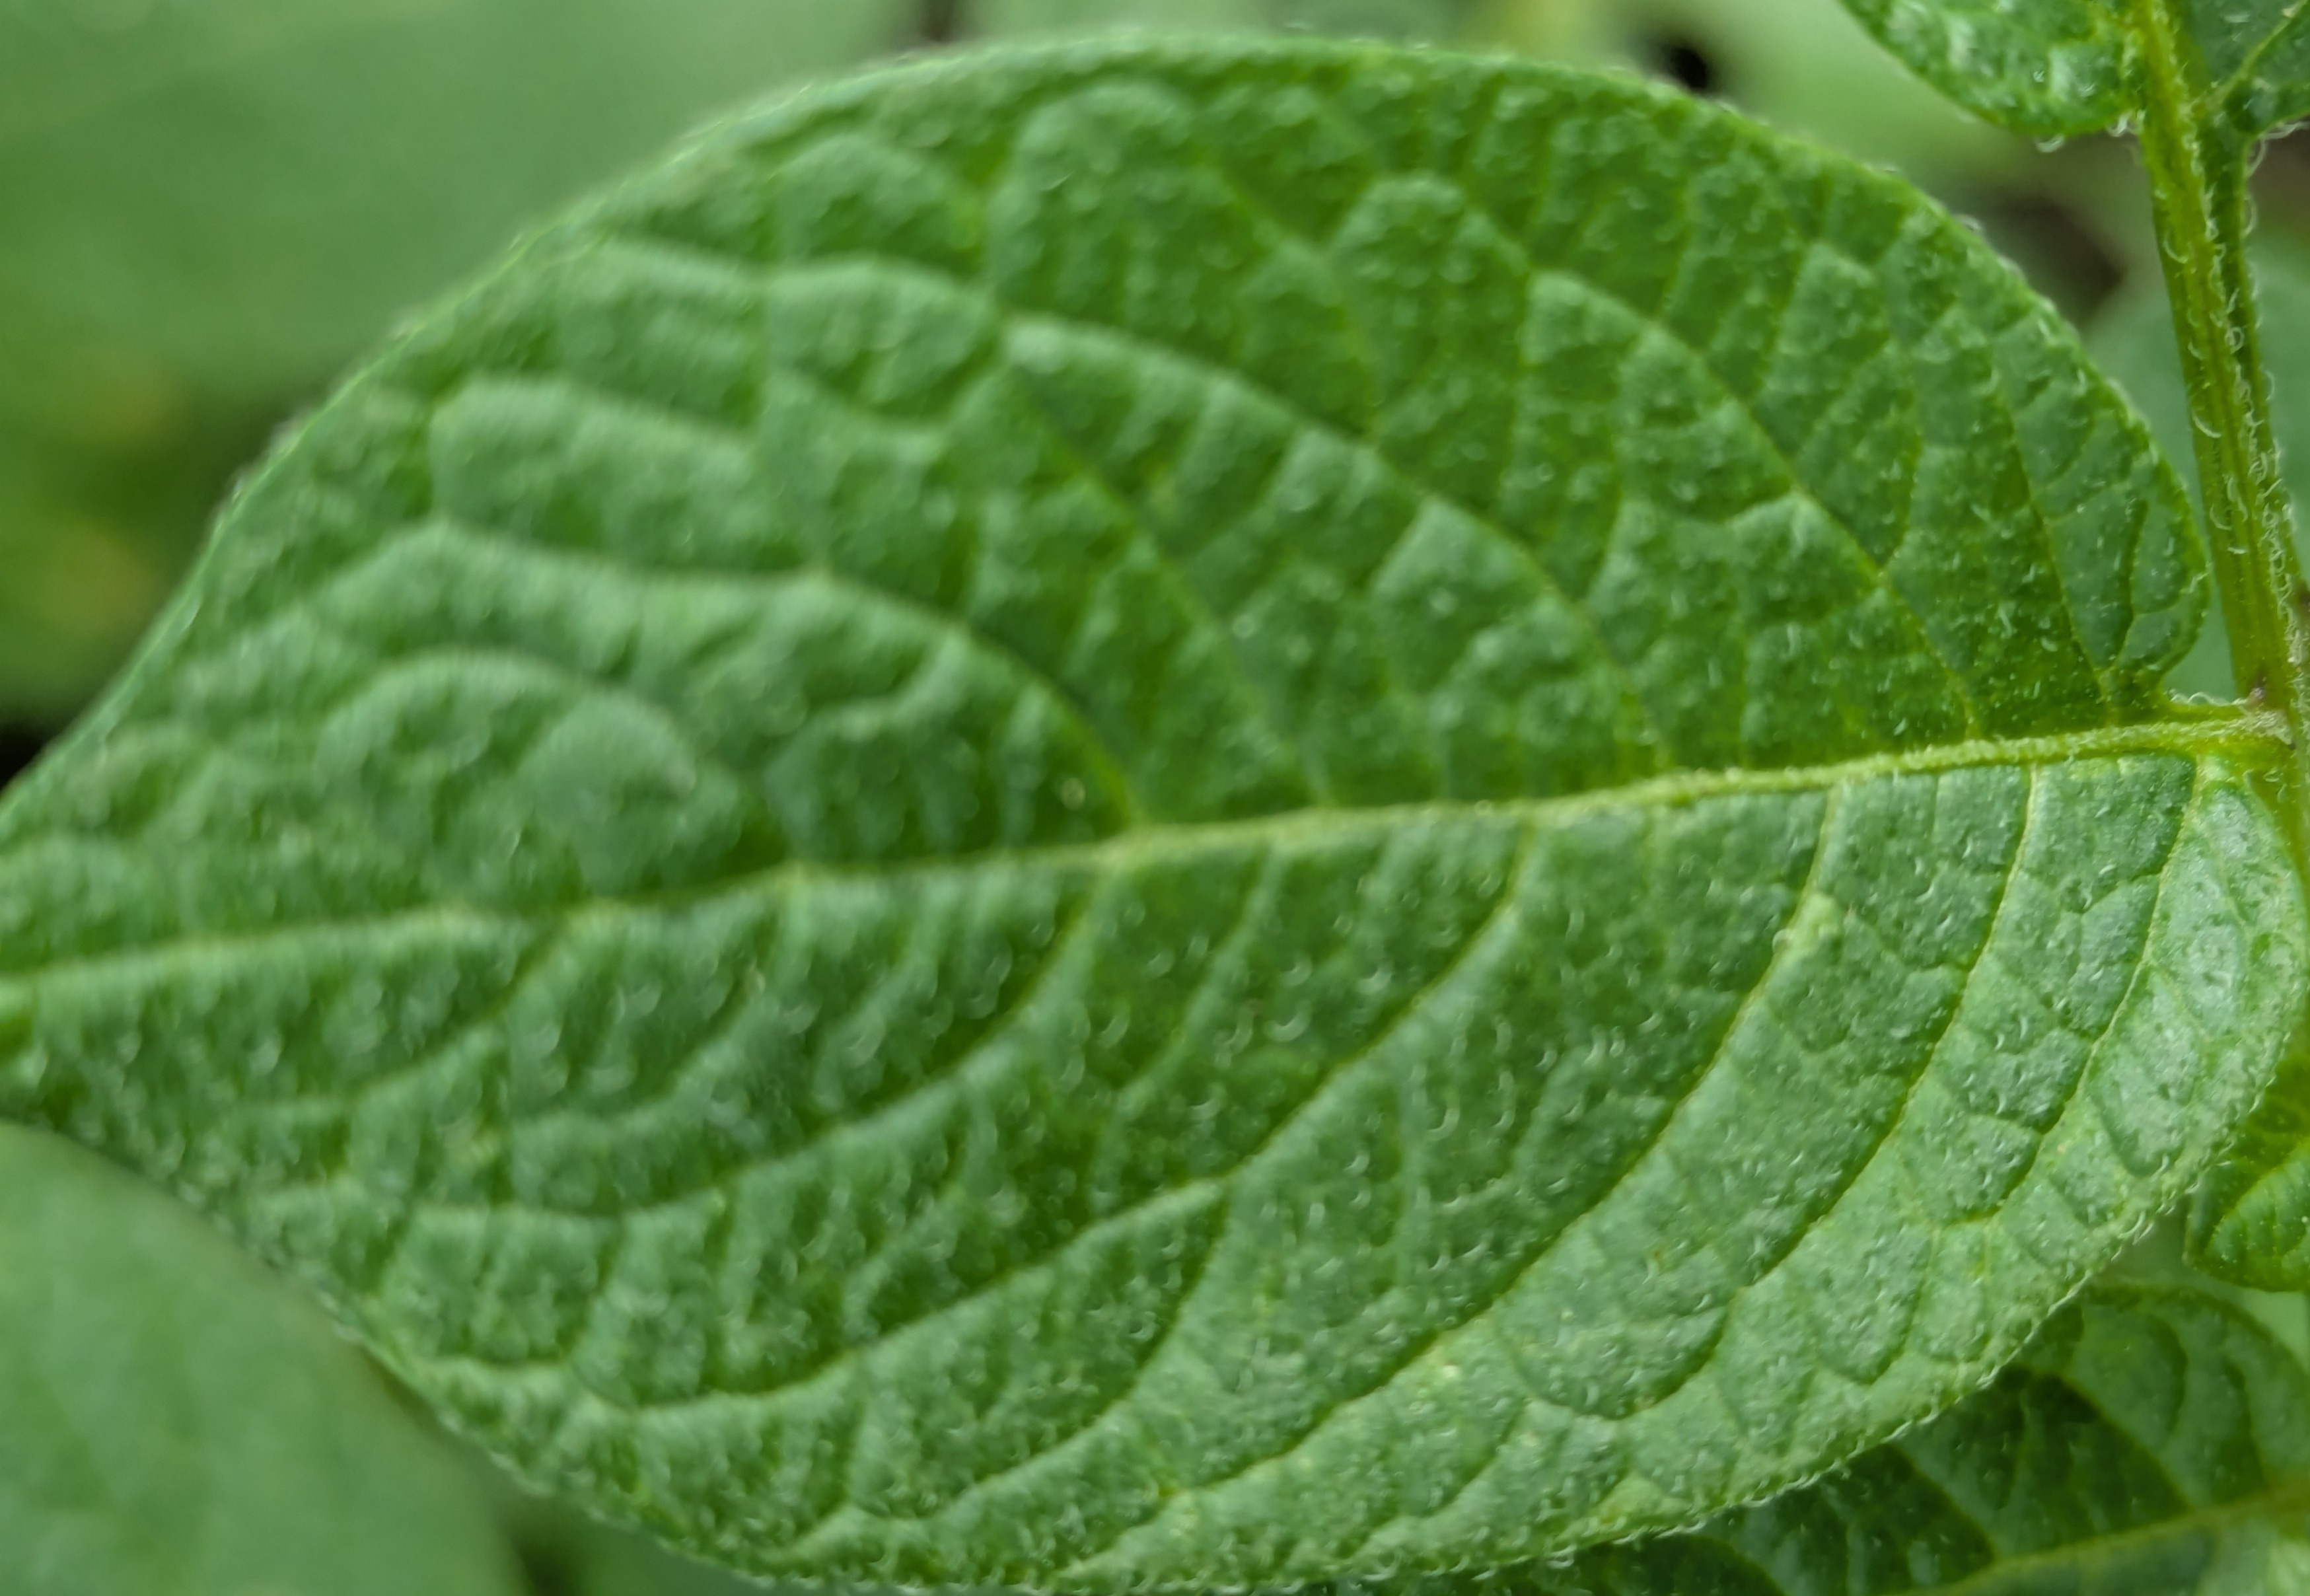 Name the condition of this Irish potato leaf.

healthy
